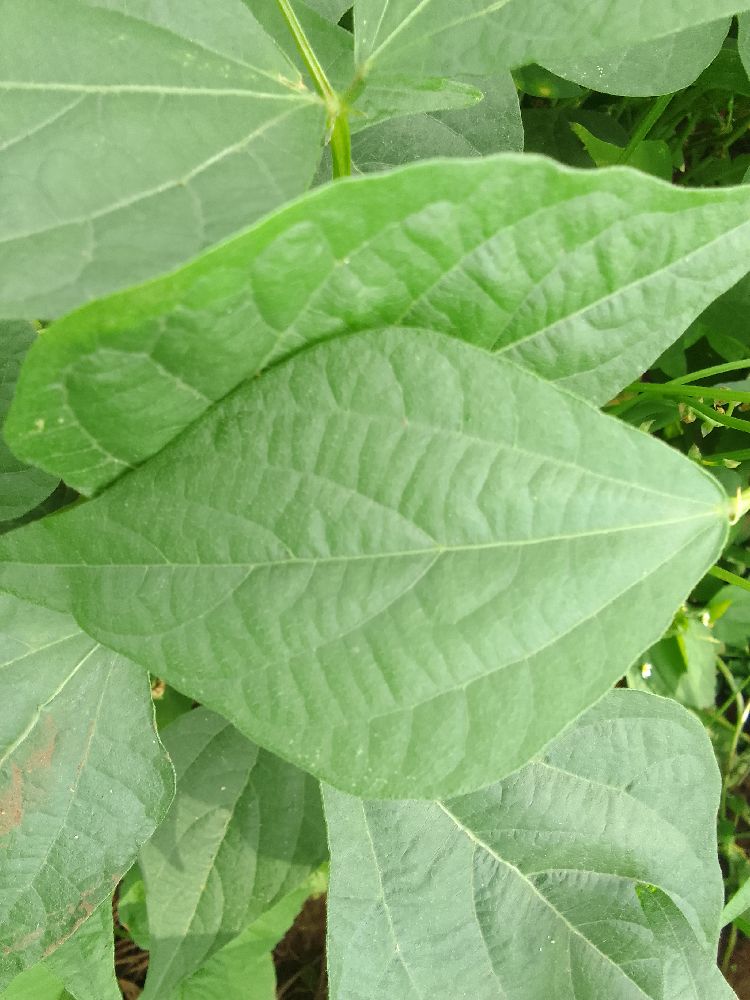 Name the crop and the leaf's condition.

common bean, healthy
